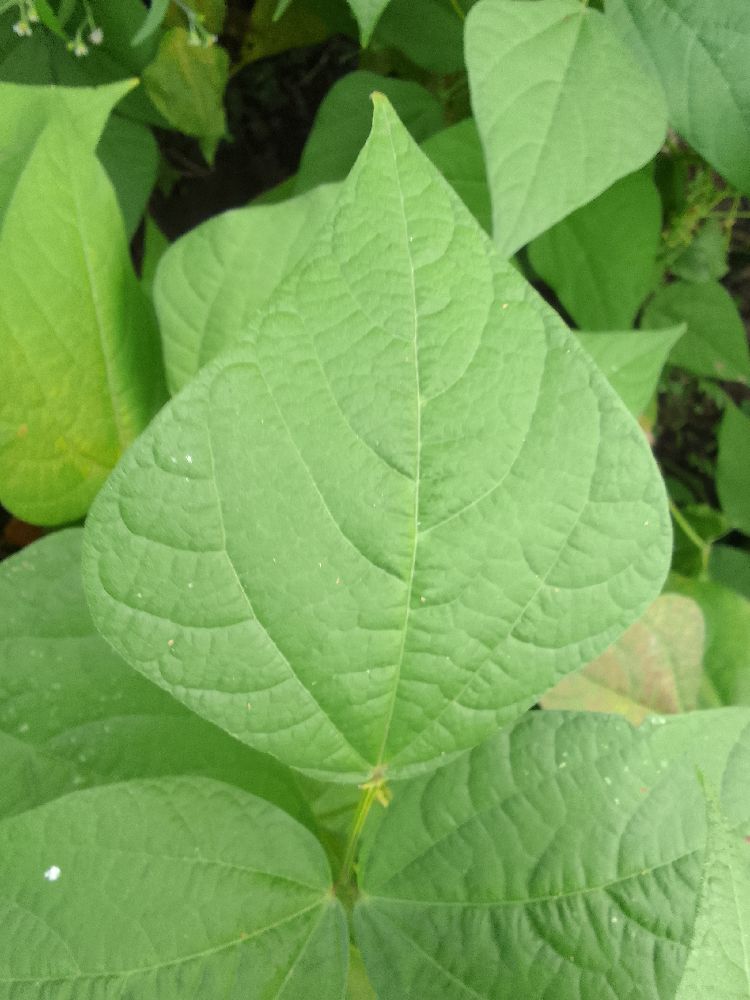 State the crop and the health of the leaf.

common bean, healthy
